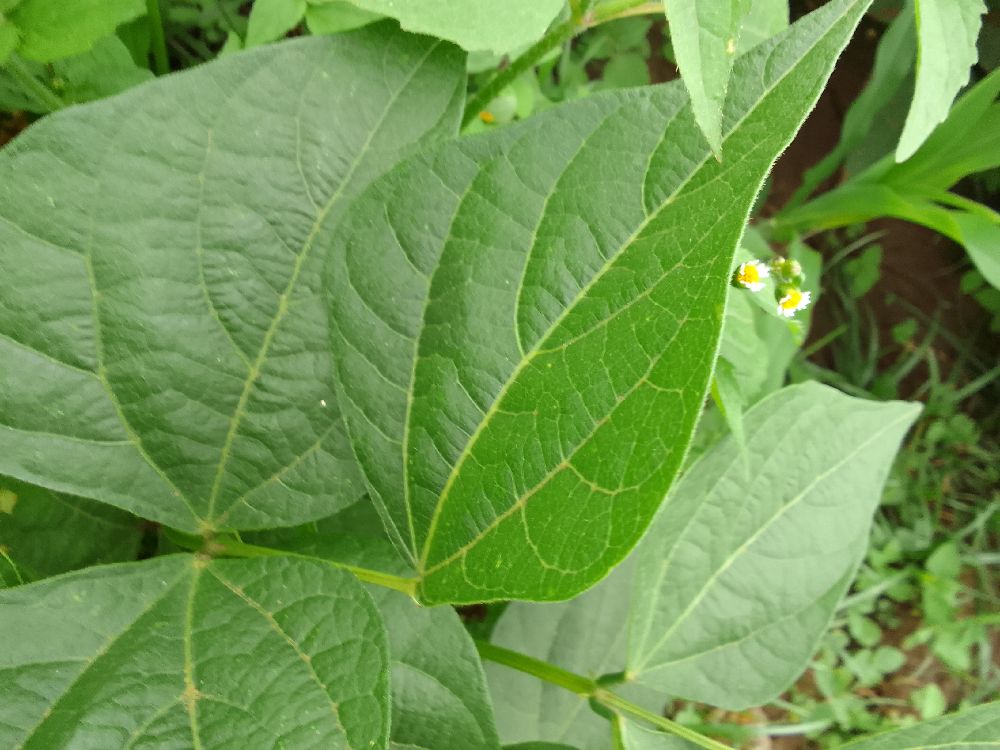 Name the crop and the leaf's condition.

common bean, healthy
